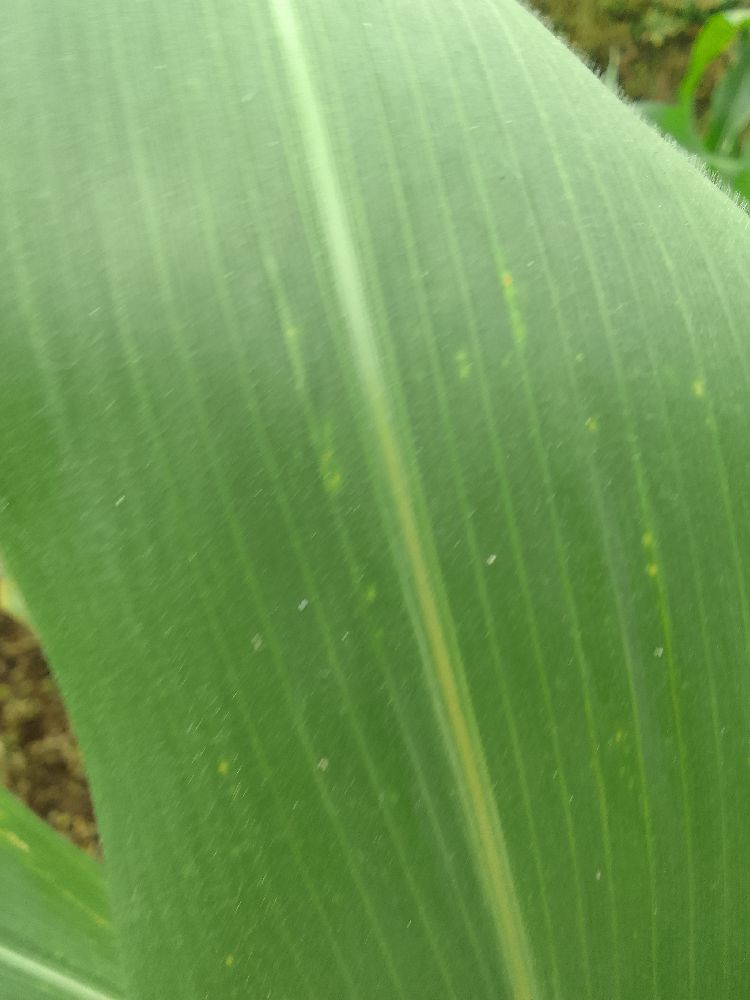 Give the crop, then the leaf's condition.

maize, healthy
